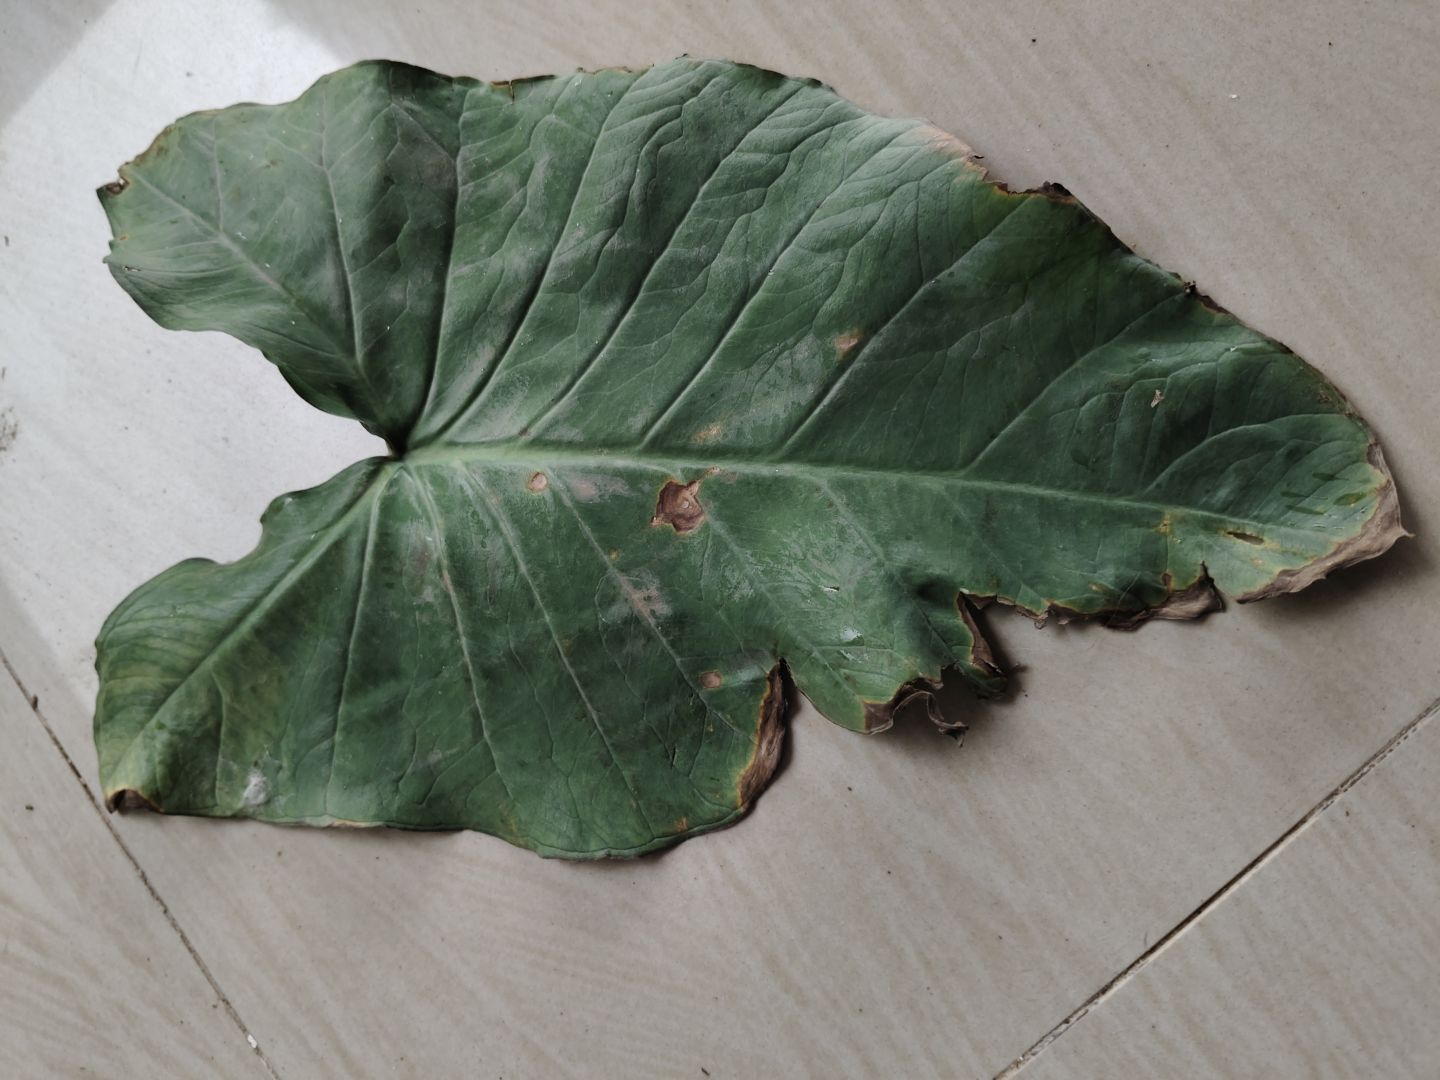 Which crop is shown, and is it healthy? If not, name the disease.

taro, leaf blight
